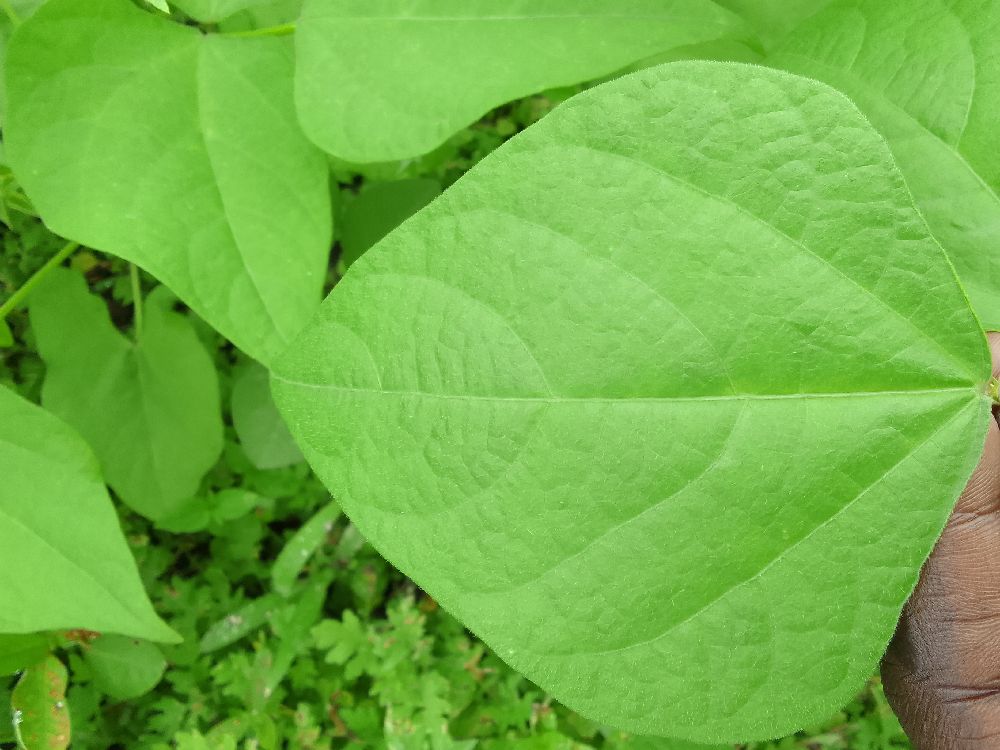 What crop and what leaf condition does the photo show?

common bean, healthy
